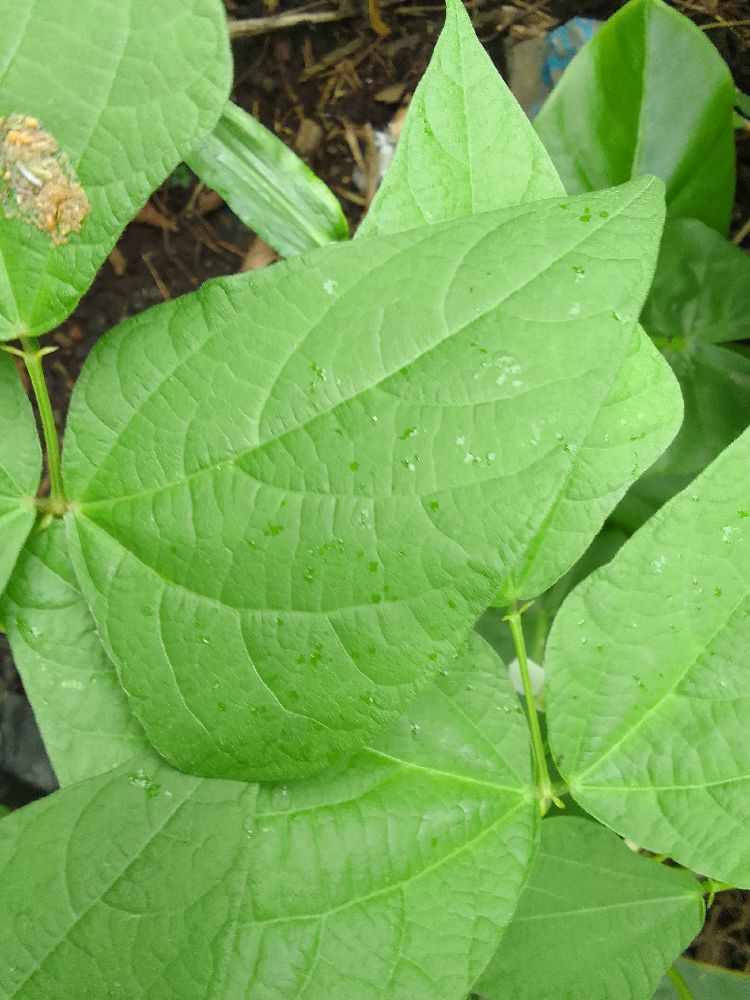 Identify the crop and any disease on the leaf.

common bean, healthy
